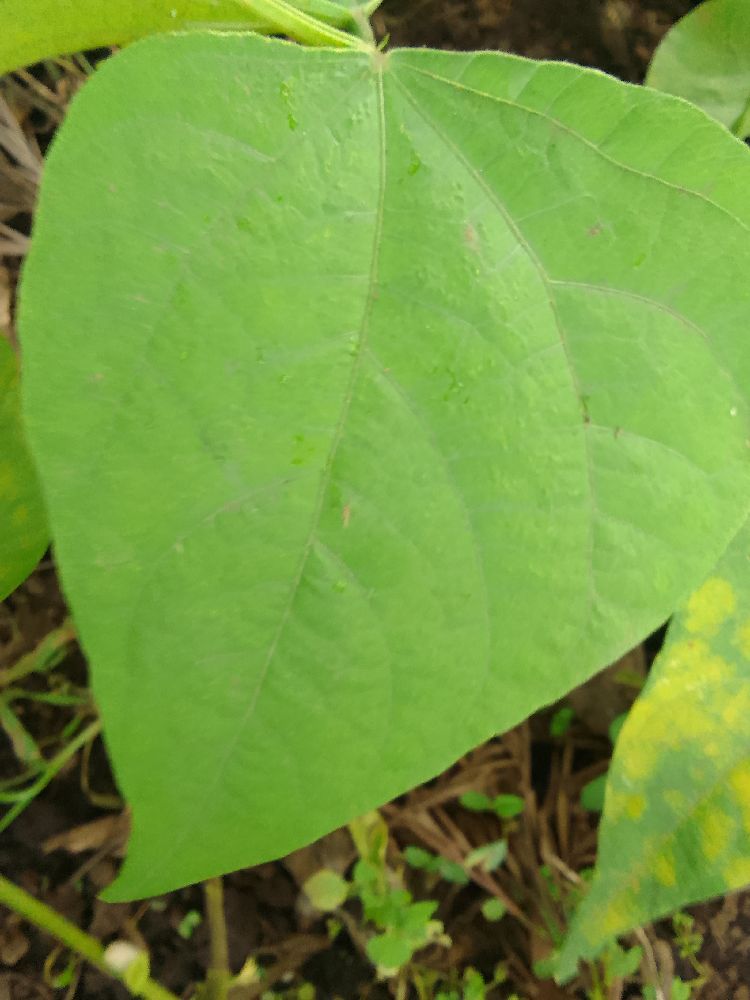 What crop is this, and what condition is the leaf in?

common bean, healthy
